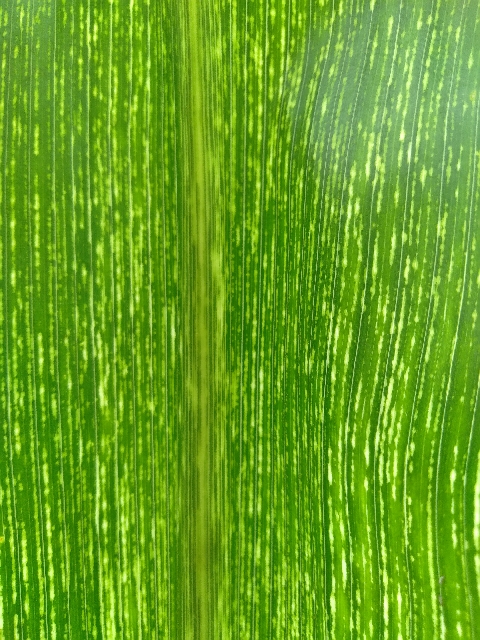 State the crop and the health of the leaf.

maize, maize streak virus
